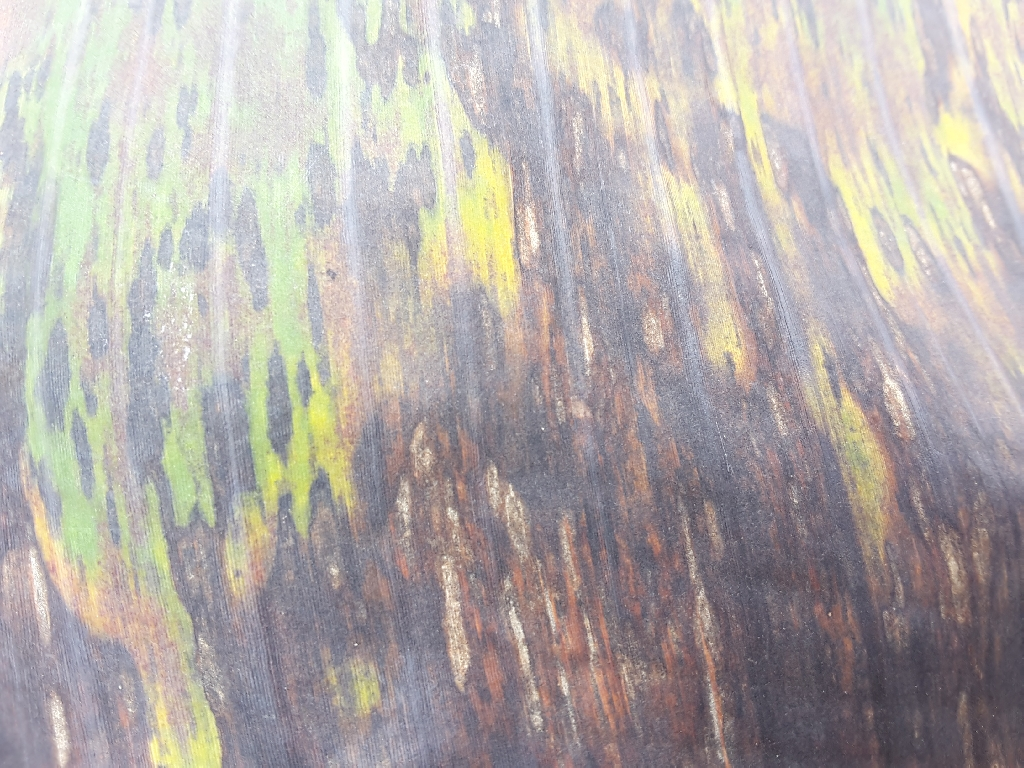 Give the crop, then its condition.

banana, black sigatoka
